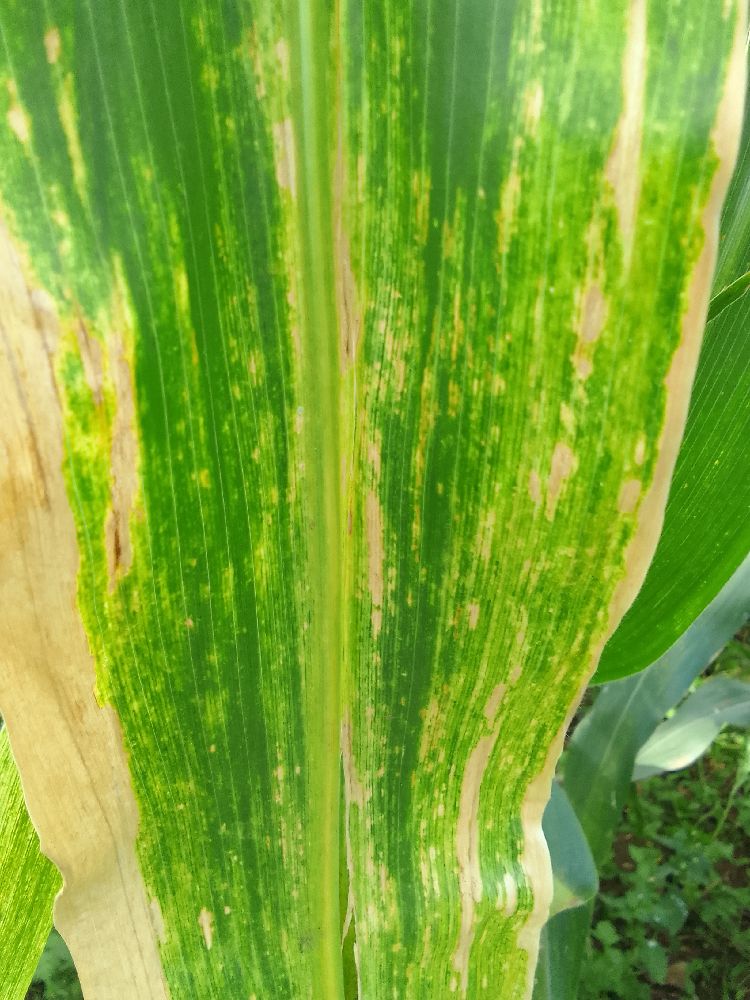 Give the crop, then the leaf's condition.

maize, maize lethal necrosis
